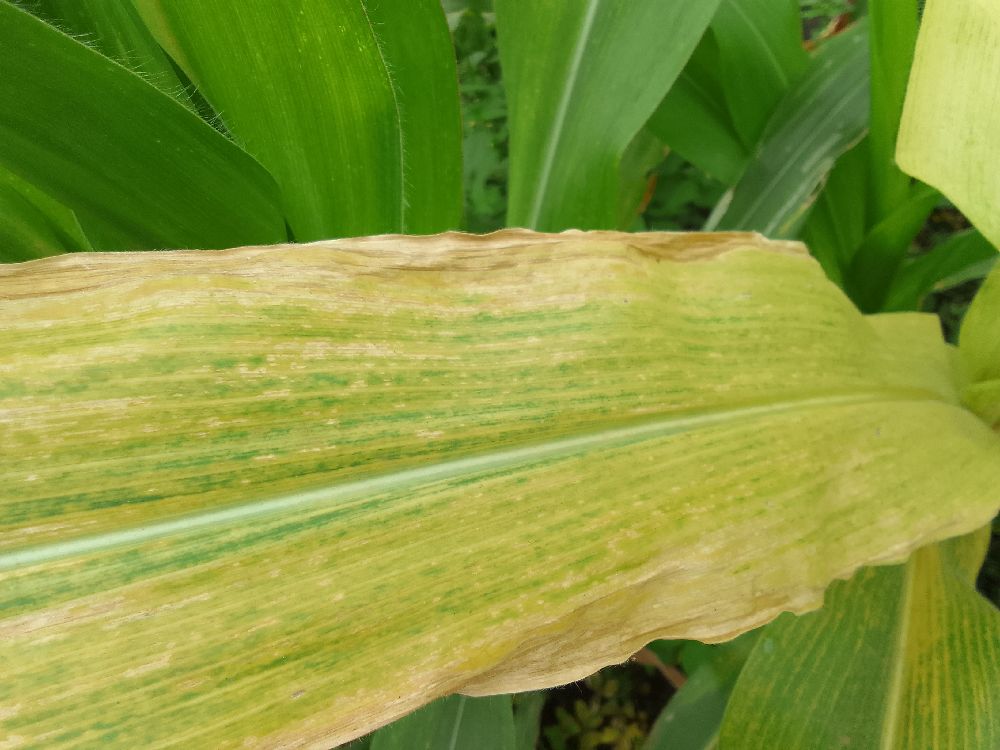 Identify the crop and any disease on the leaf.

maize, maize lethal necrosis
